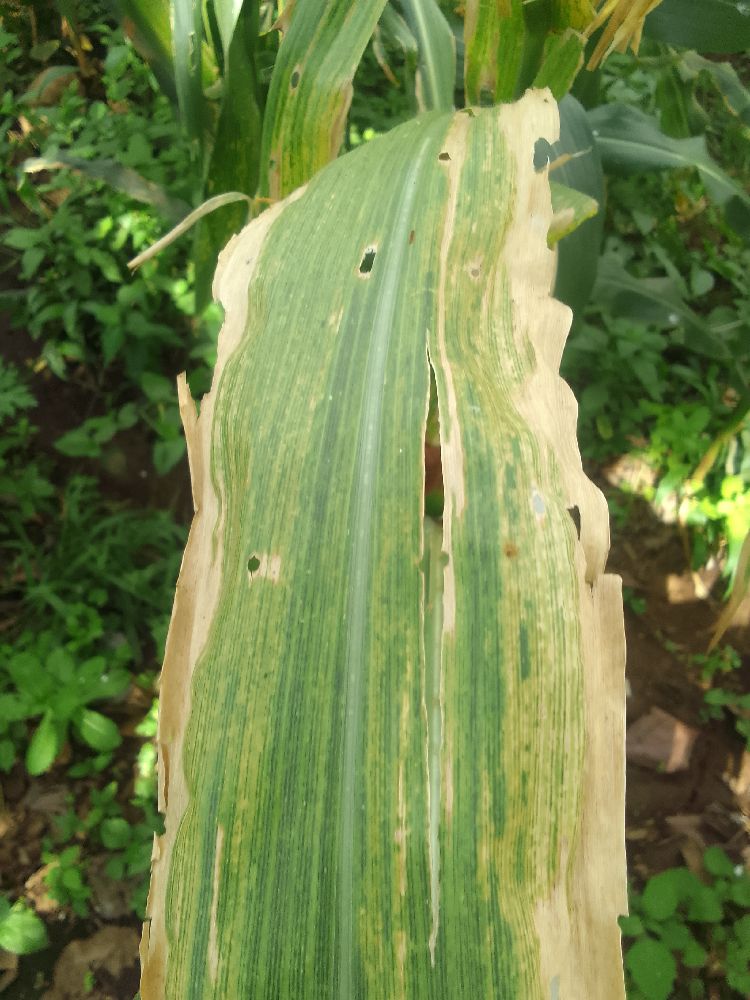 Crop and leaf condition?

maize, maize lethal necrosis
